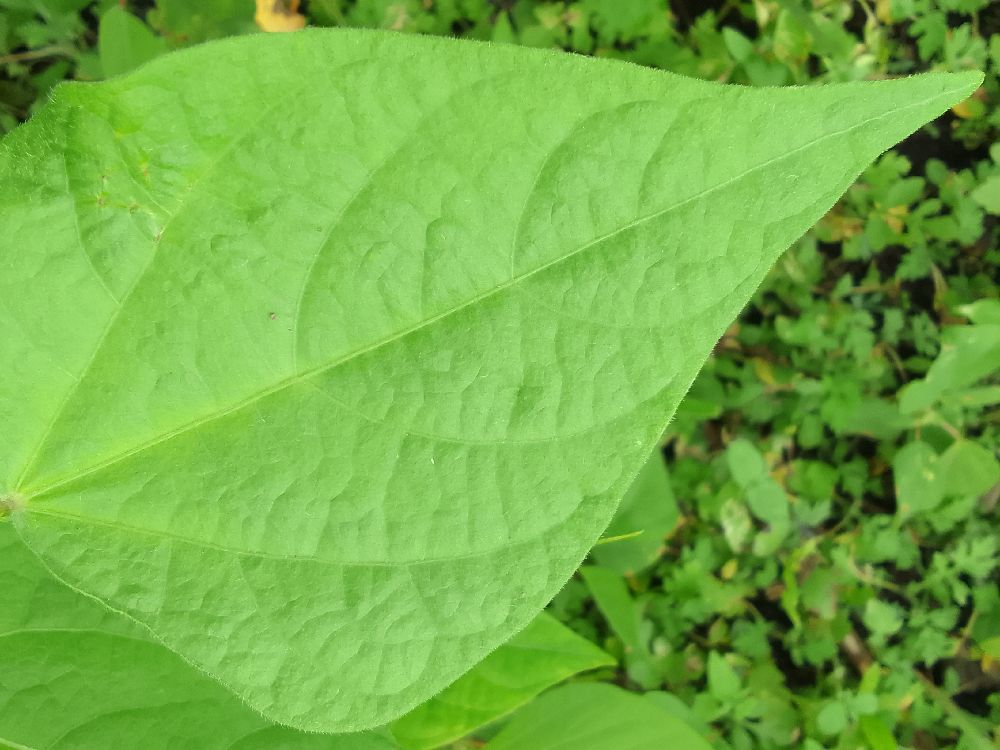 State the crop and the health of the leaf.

common bean, healthy
